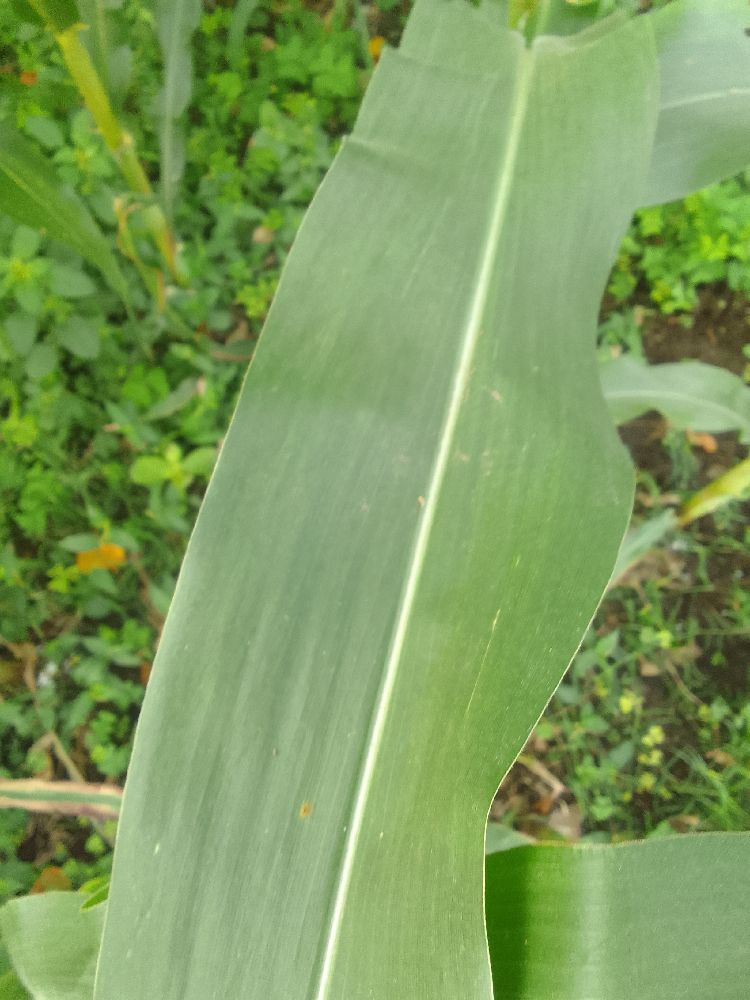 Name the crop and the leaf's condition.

maize, healthy
